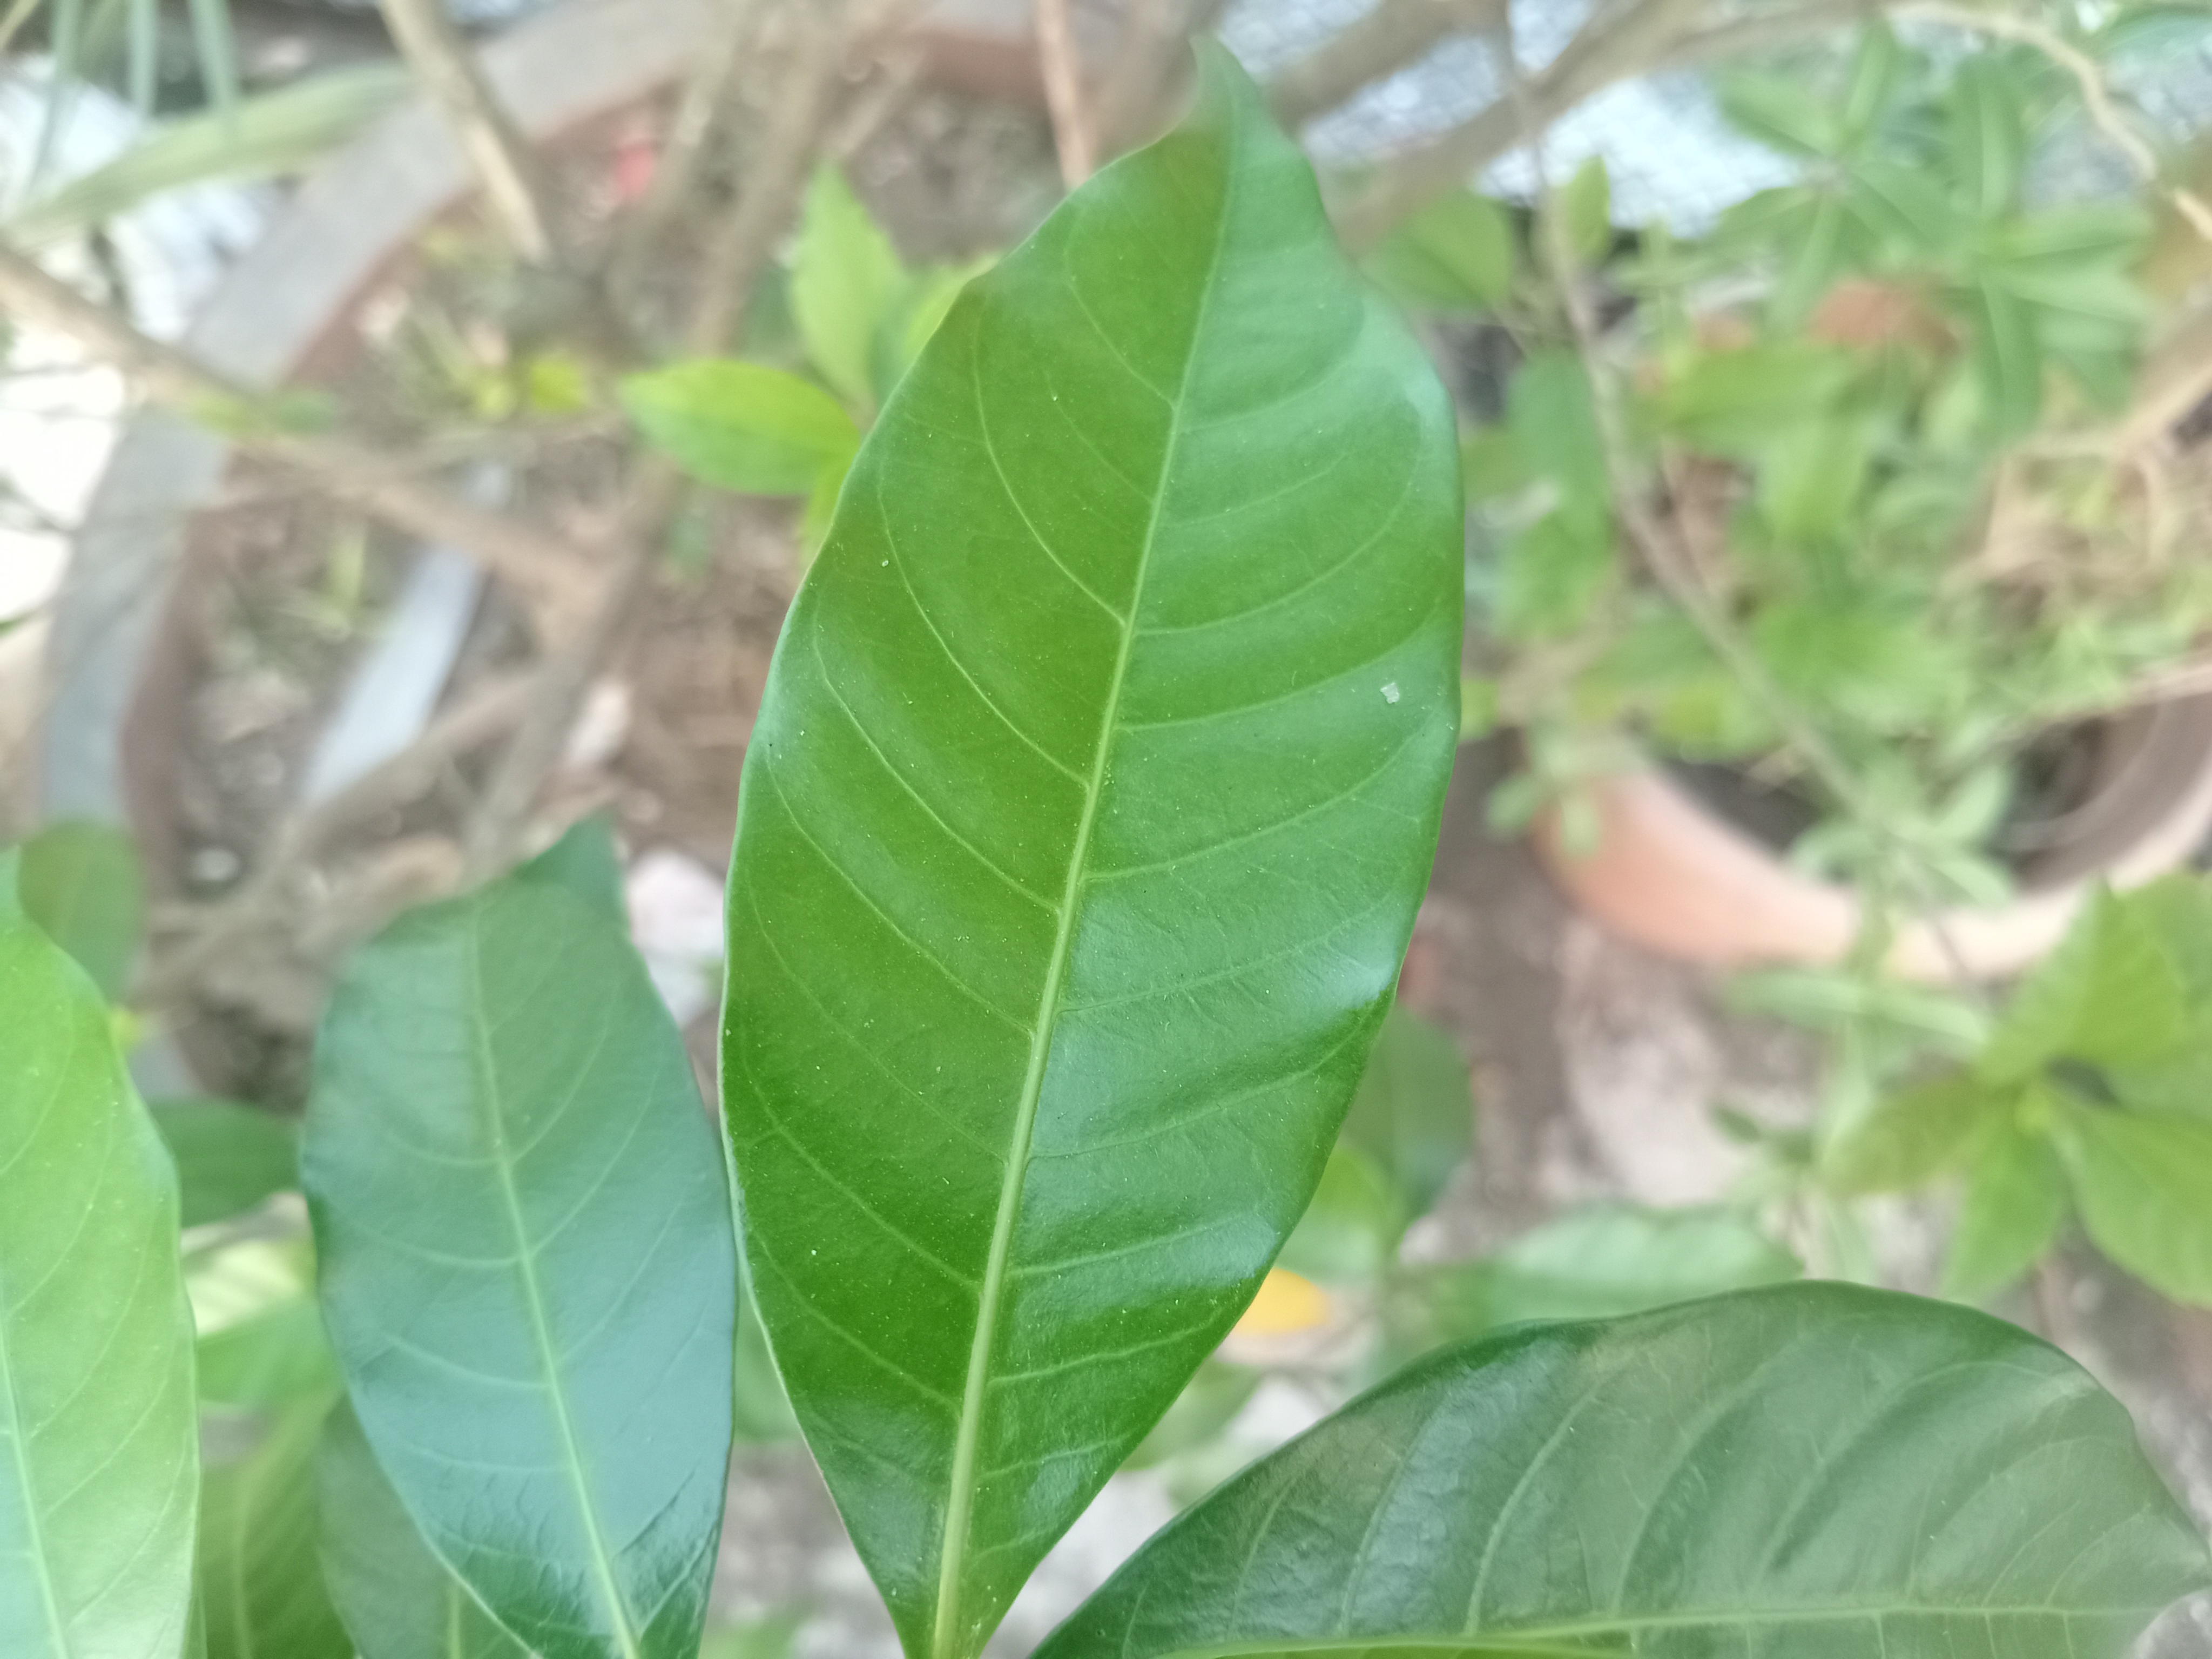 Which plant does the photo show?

togor
